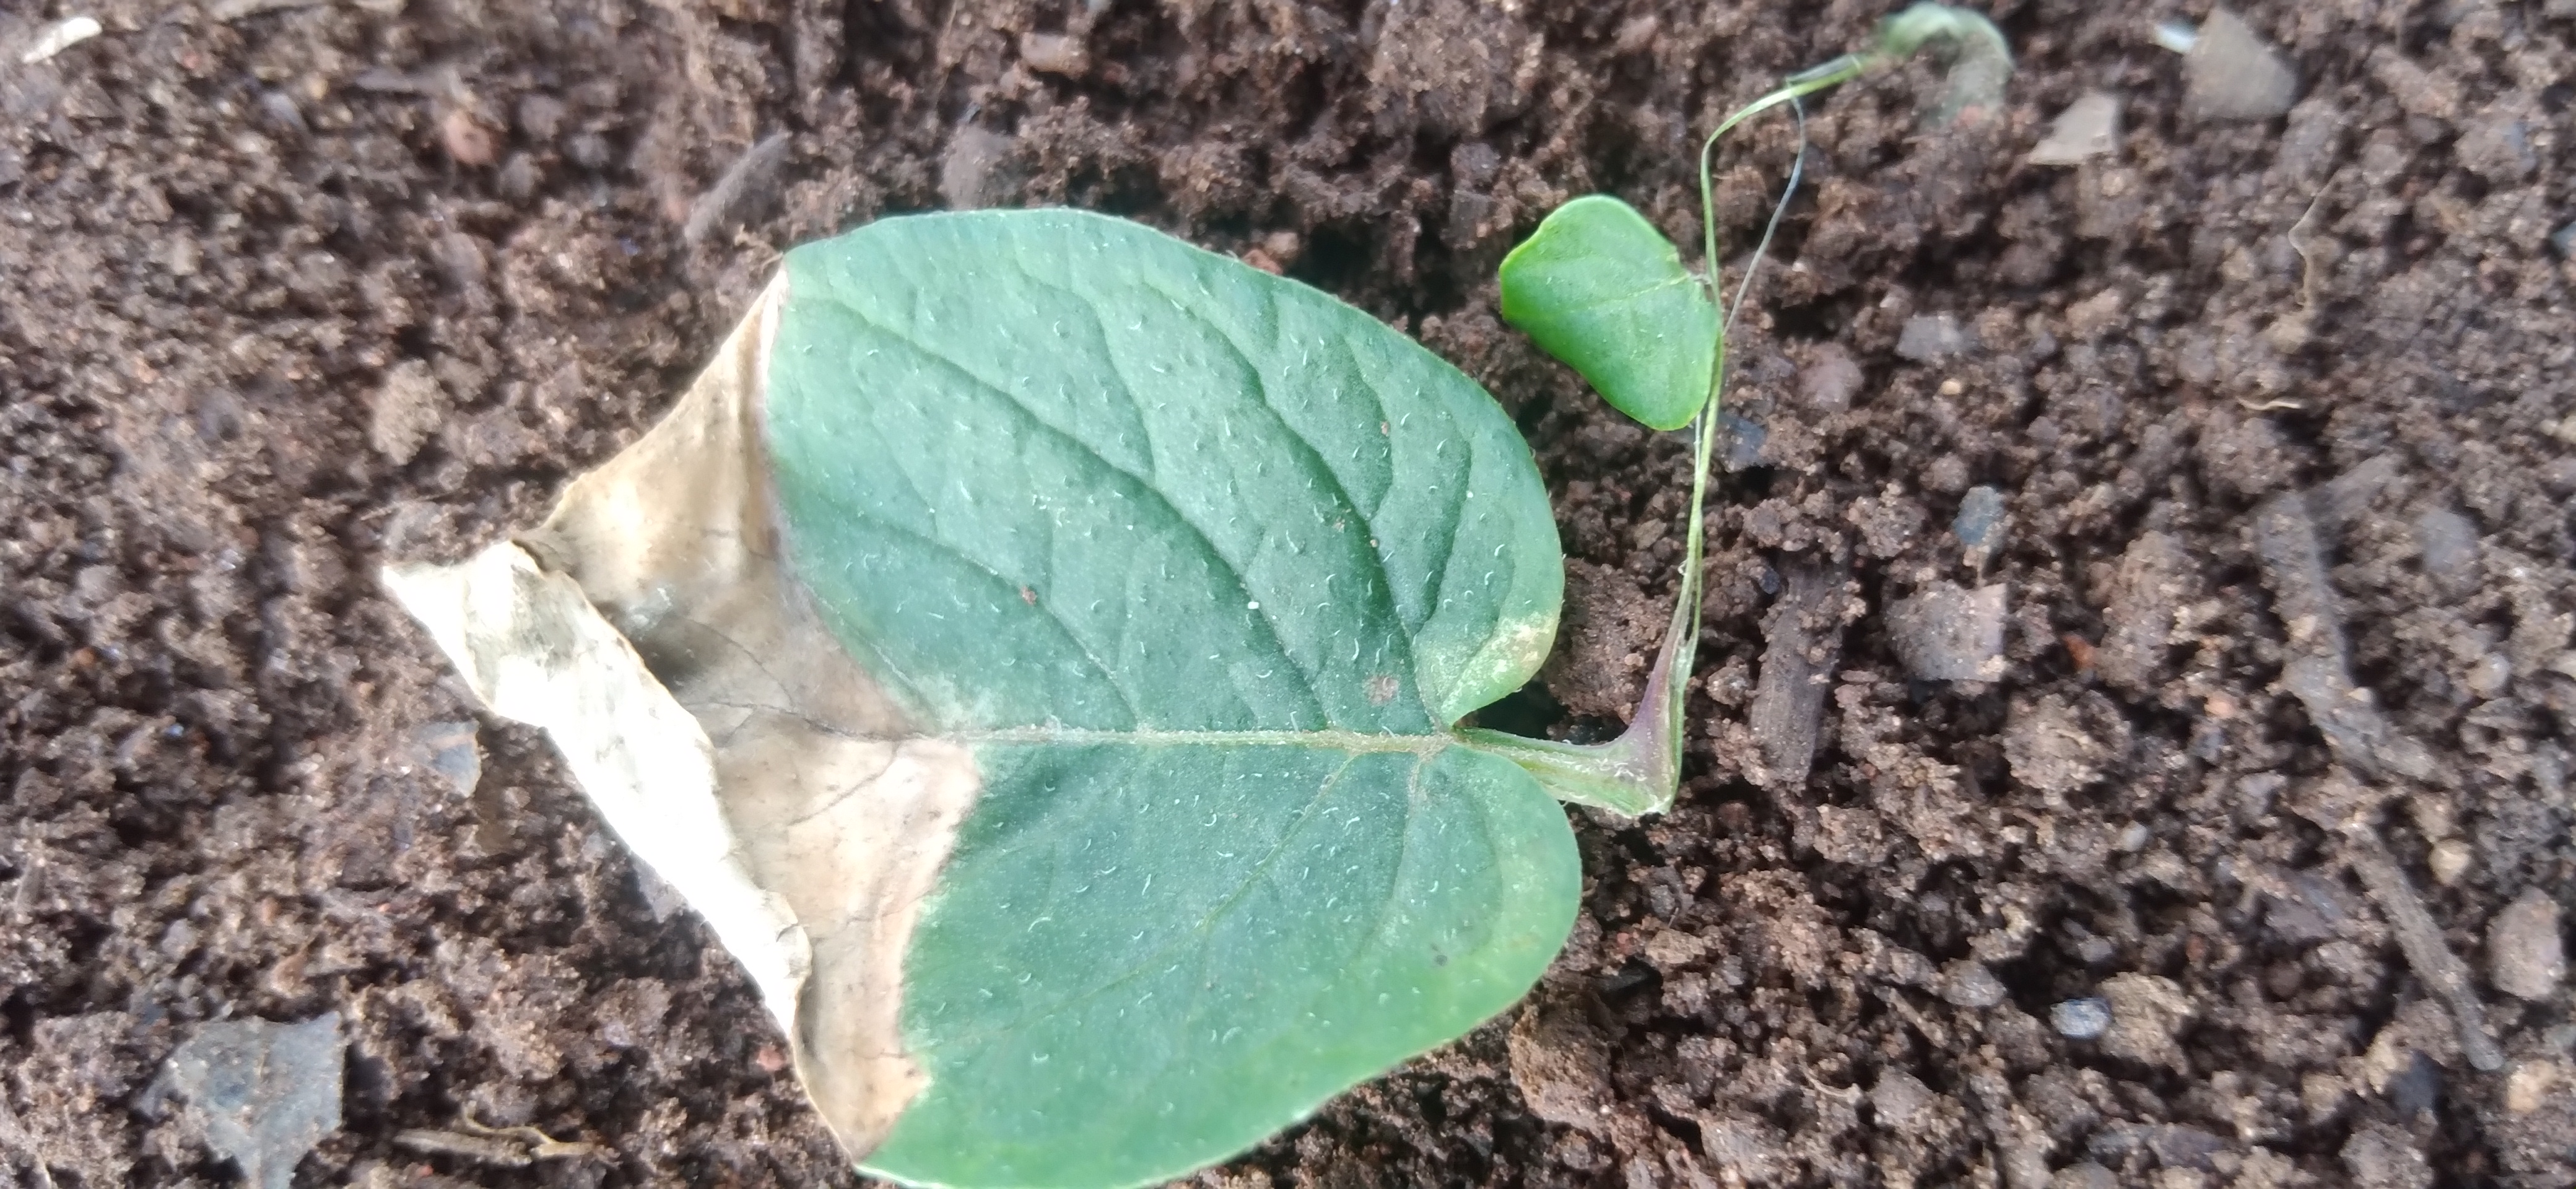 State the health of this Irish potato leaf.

early blight
